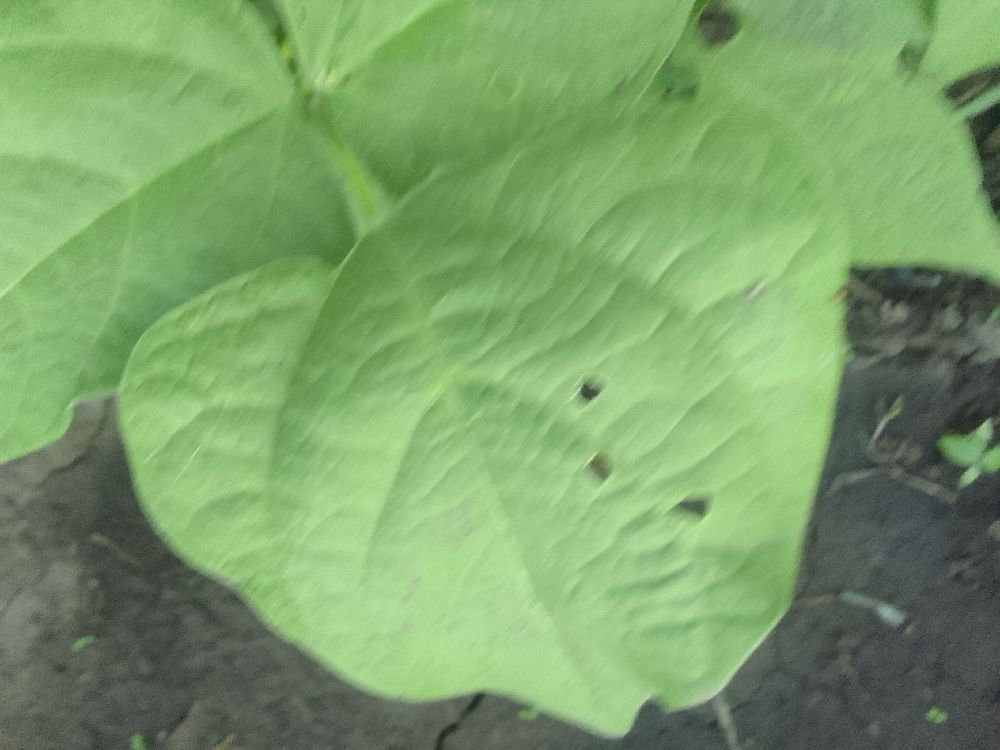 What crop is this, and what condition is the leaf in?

common bean, healthy
